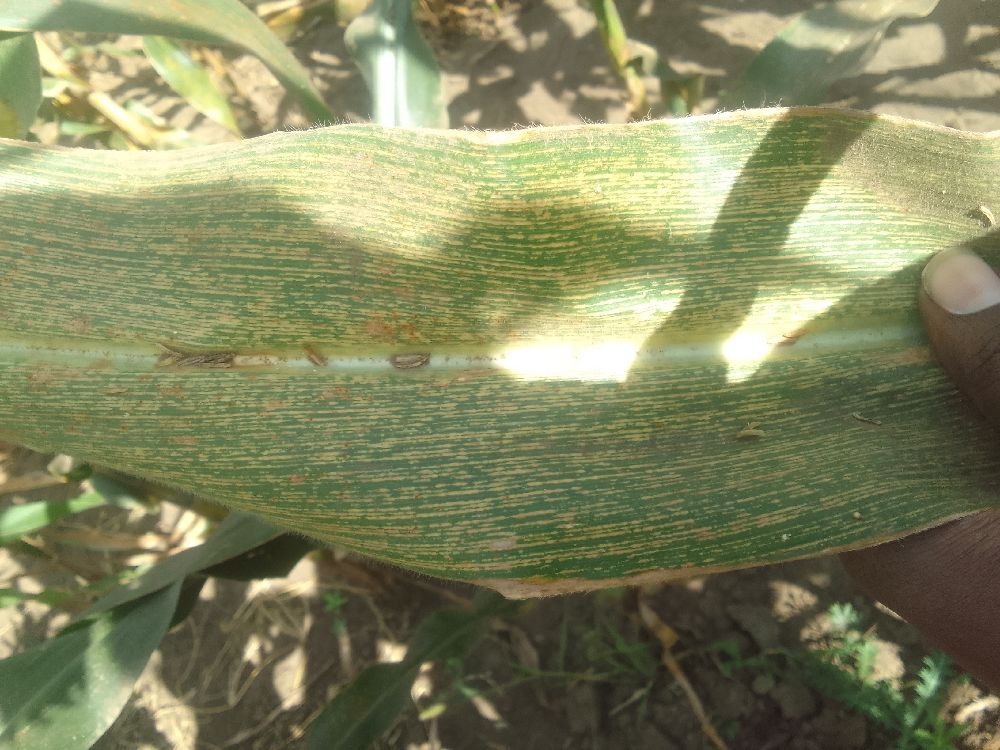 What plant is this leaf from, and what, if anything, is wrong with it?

maize, maize streak virus
